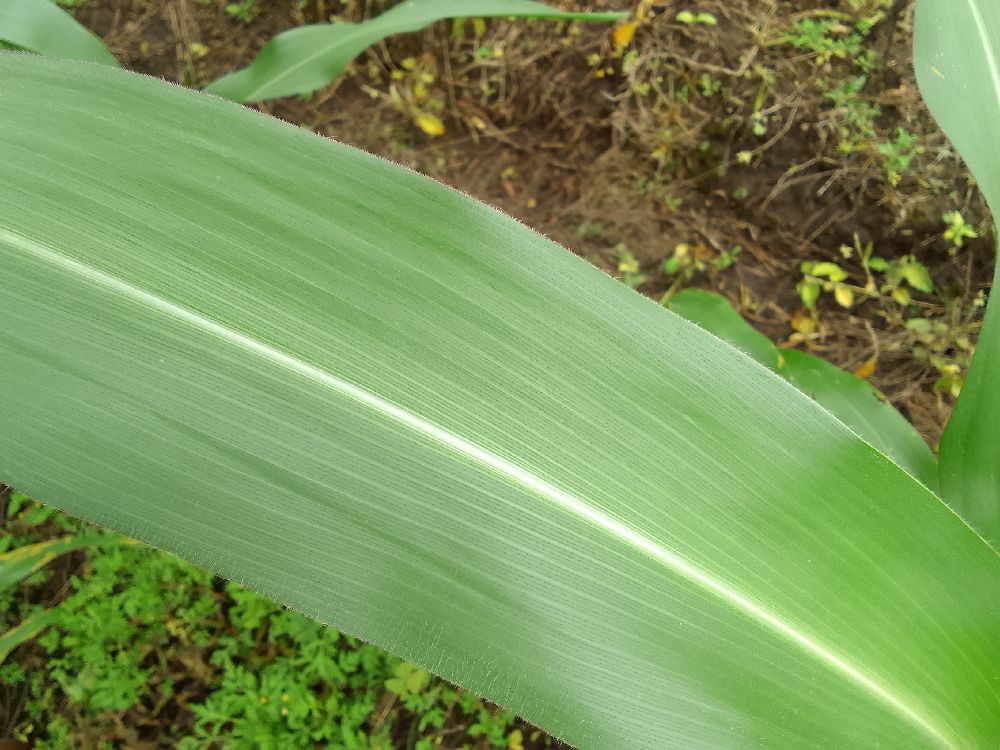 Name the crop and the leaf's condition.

maize, healthy
